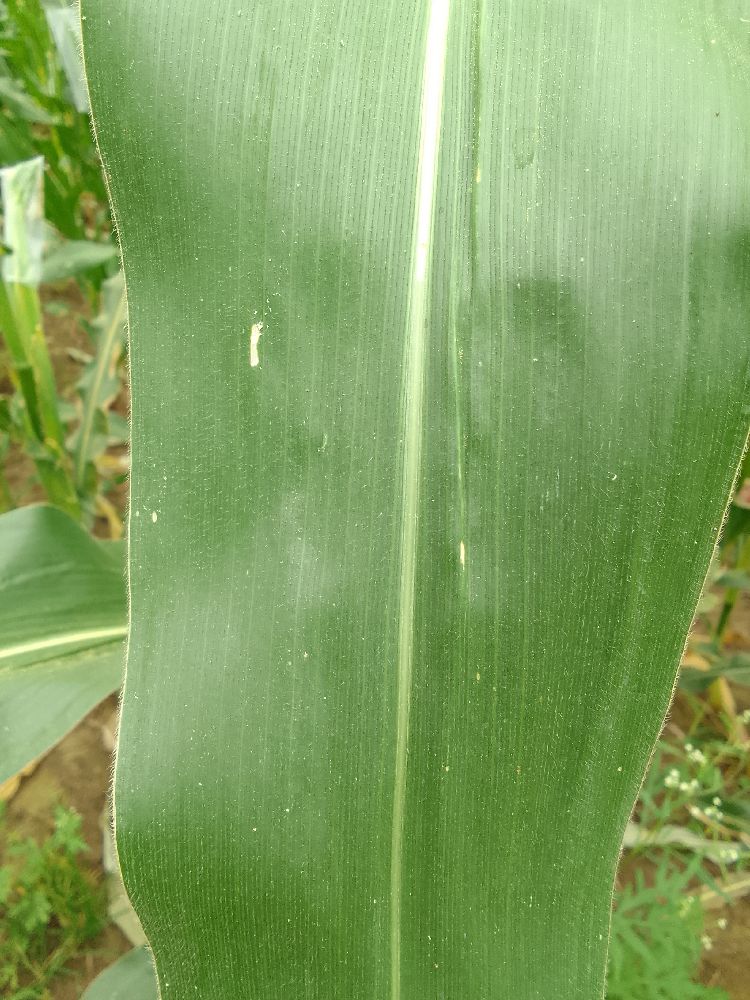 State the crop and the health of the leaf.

maize, healthy
